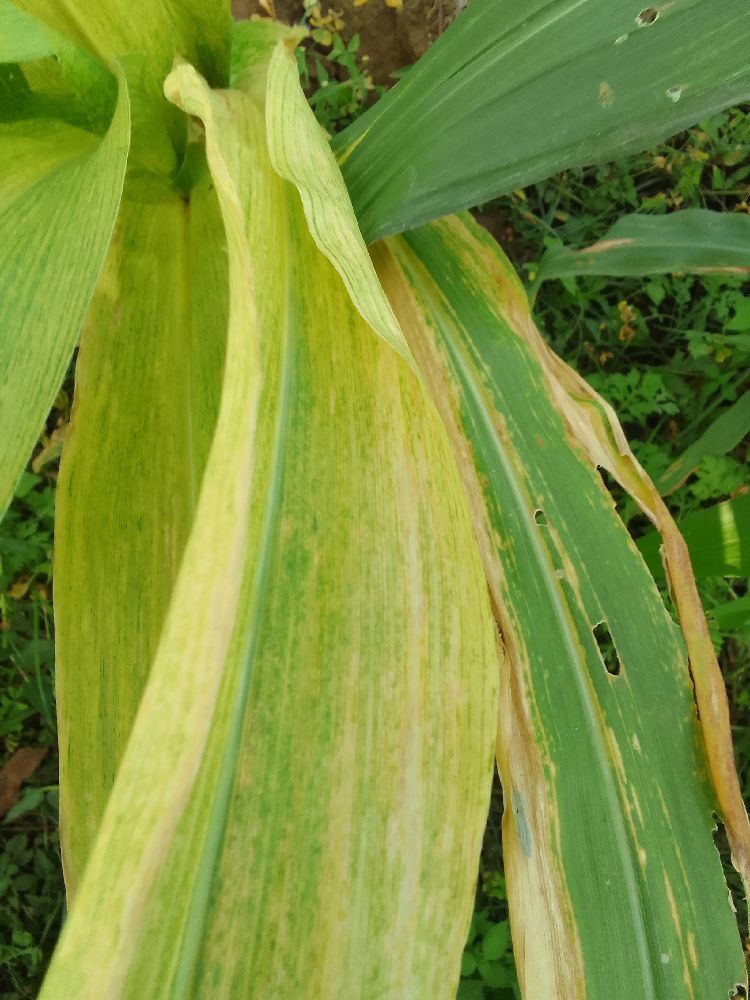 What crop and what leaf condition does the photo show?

maize, maize lethal necrosis
